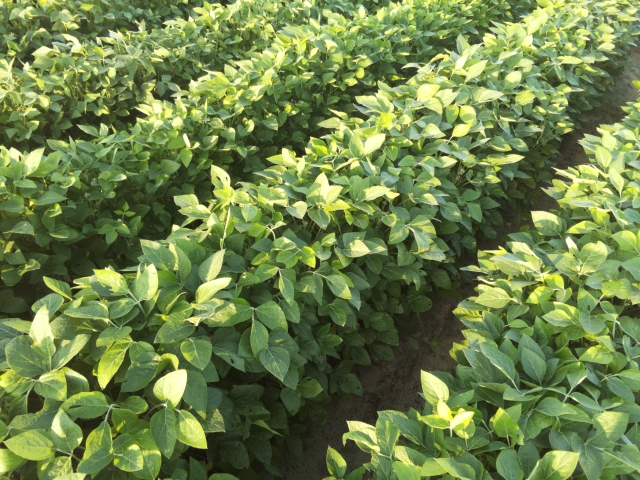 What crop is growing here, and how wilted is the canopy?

soybean, leaves with no wilting
